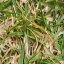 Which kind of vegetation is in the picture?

grass
